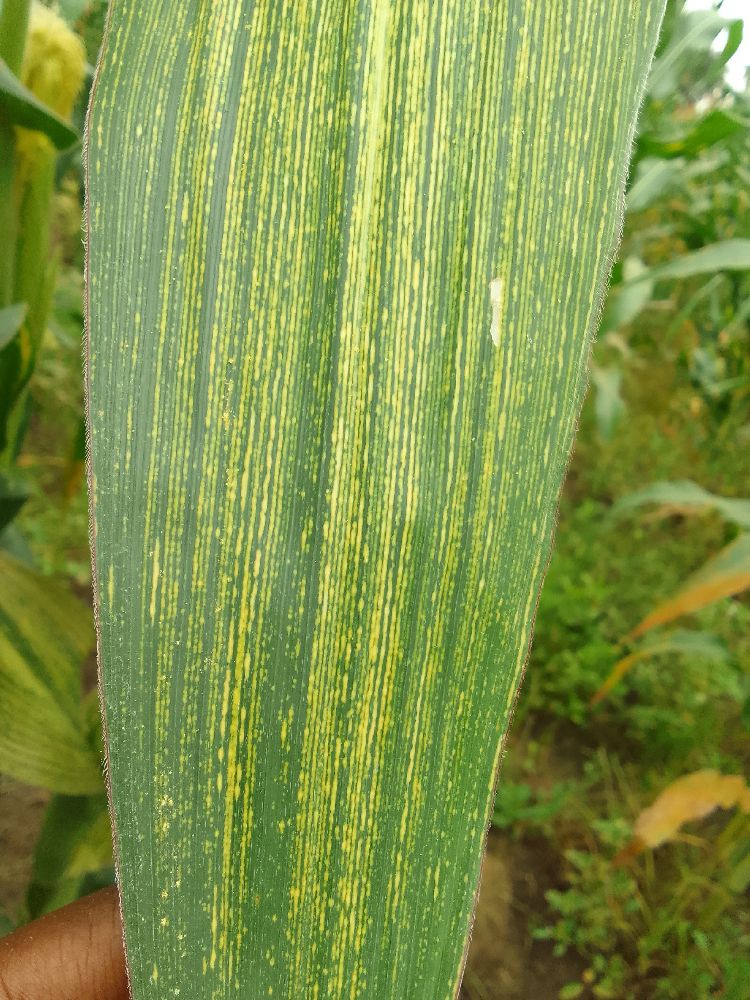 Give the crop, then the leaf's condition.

maize, maize streak virus
